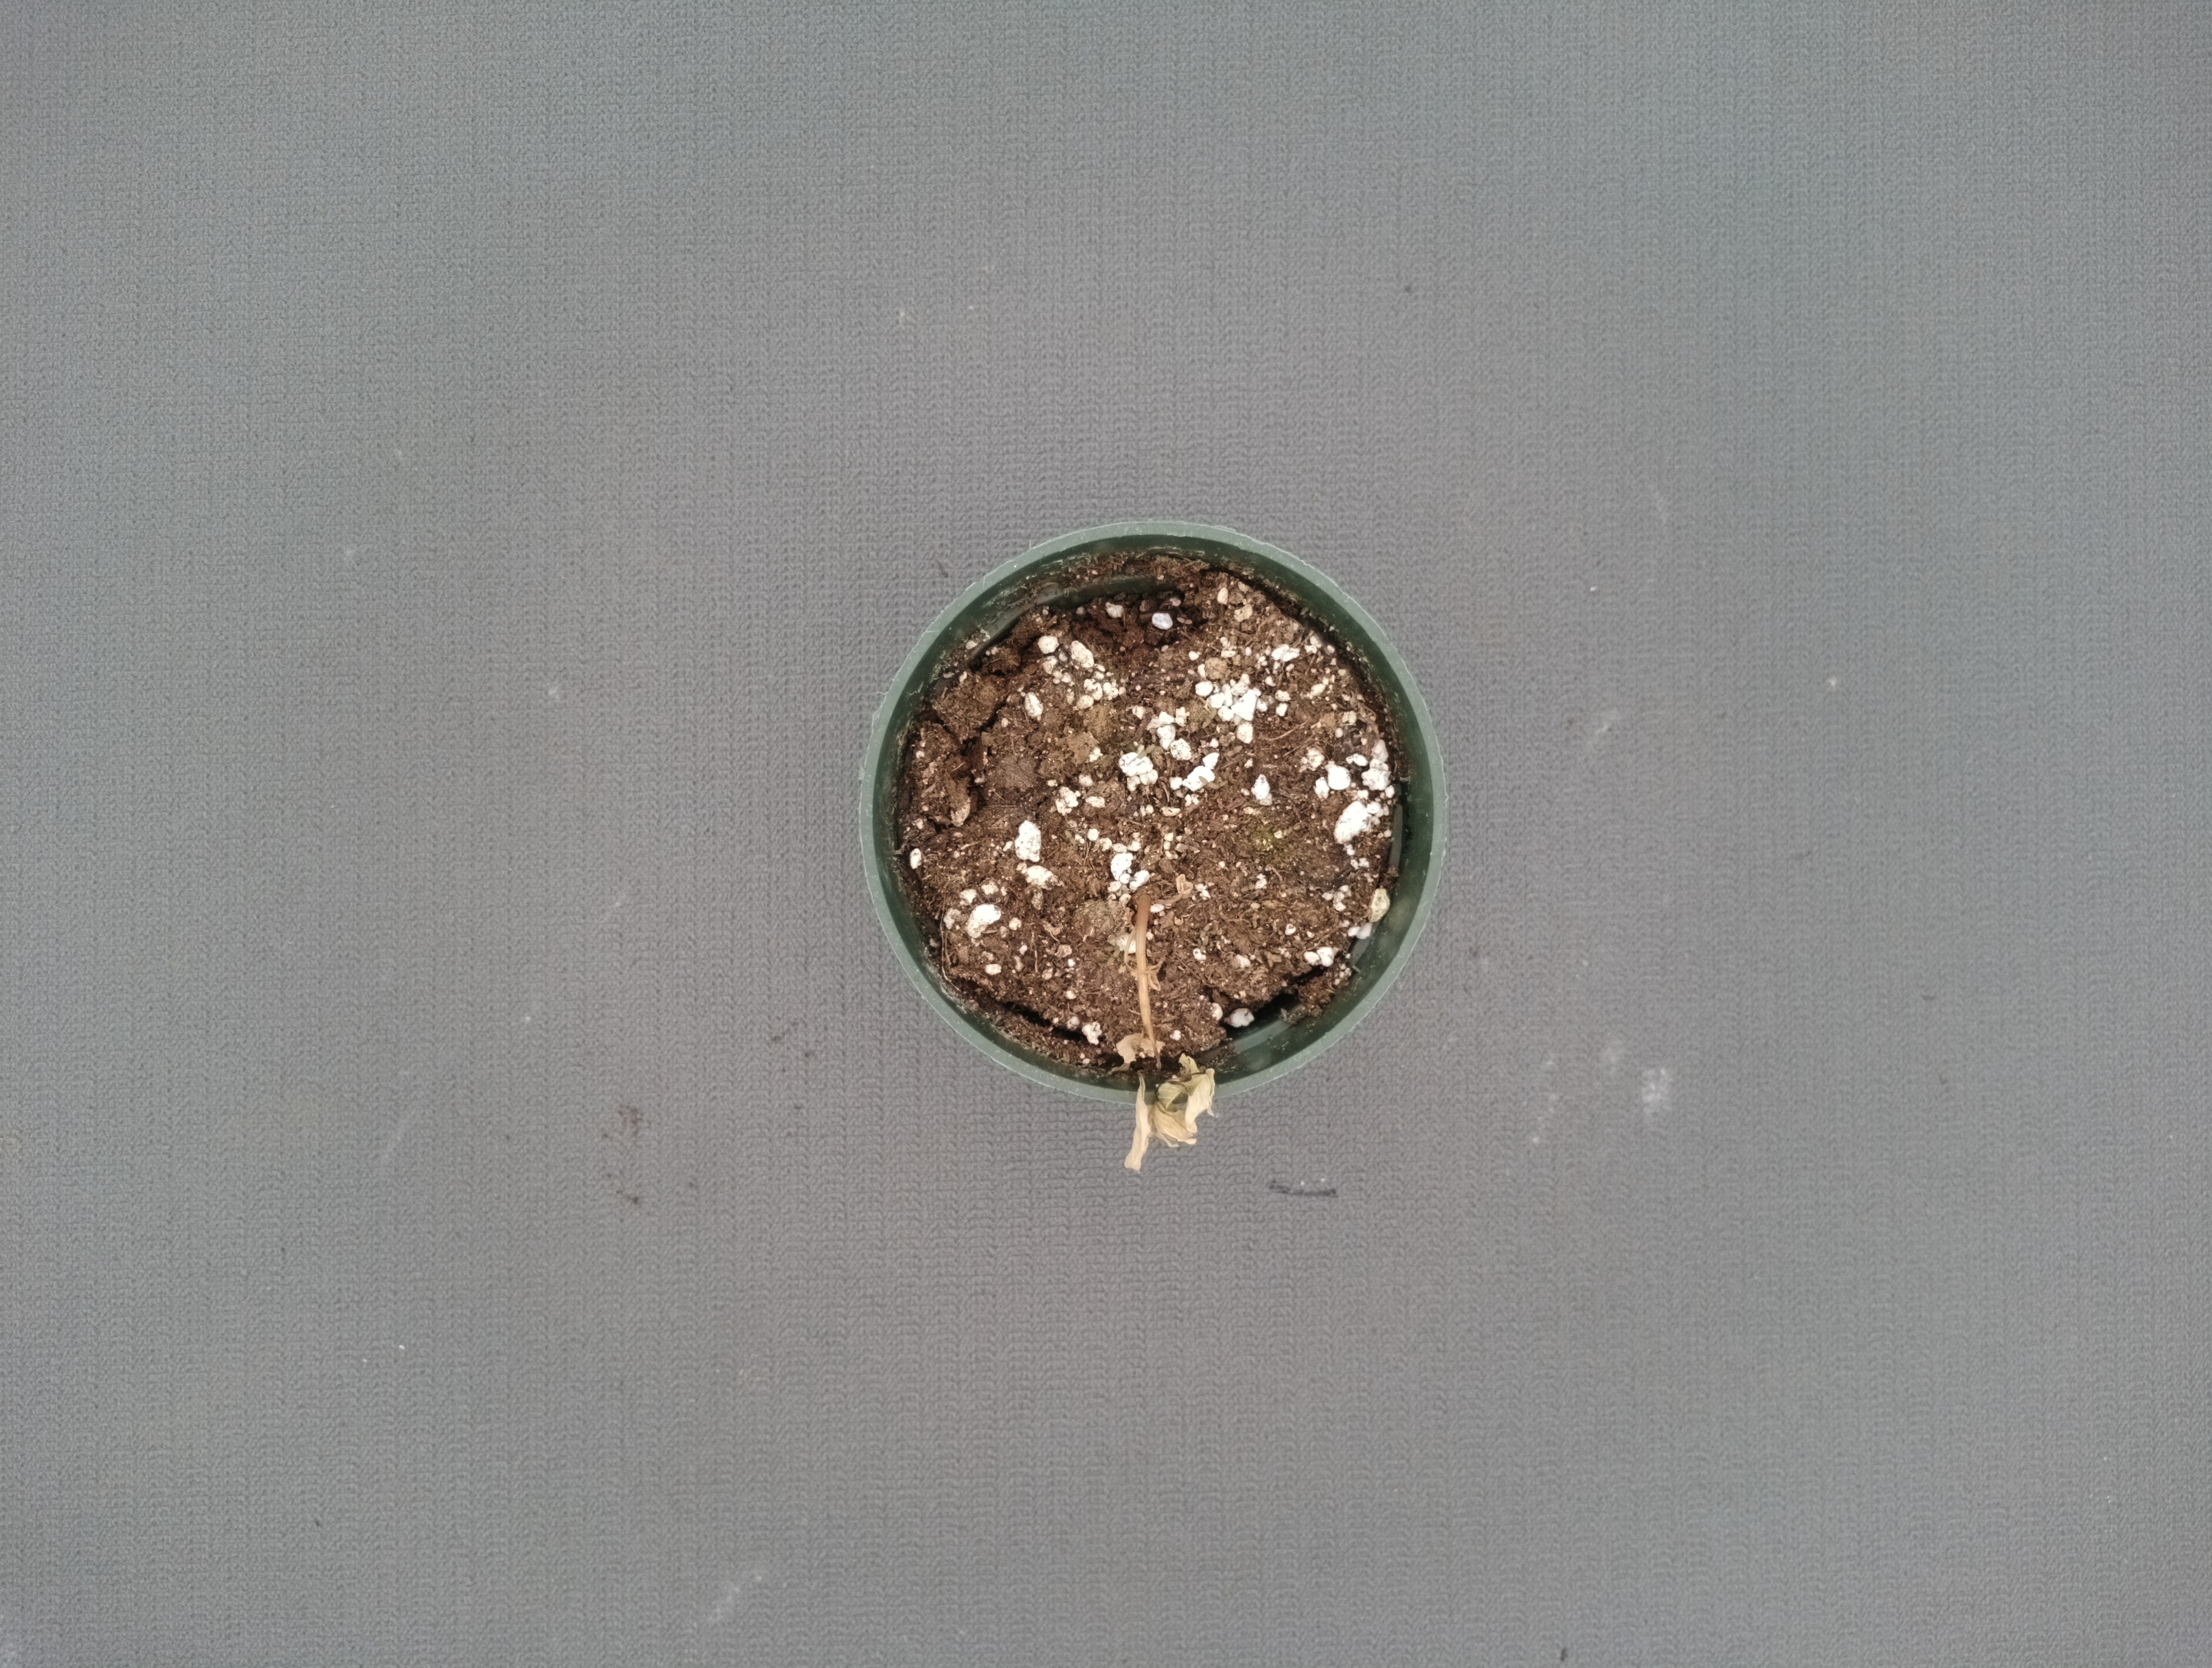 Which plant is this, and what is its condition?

waterhemp, necrosis only
